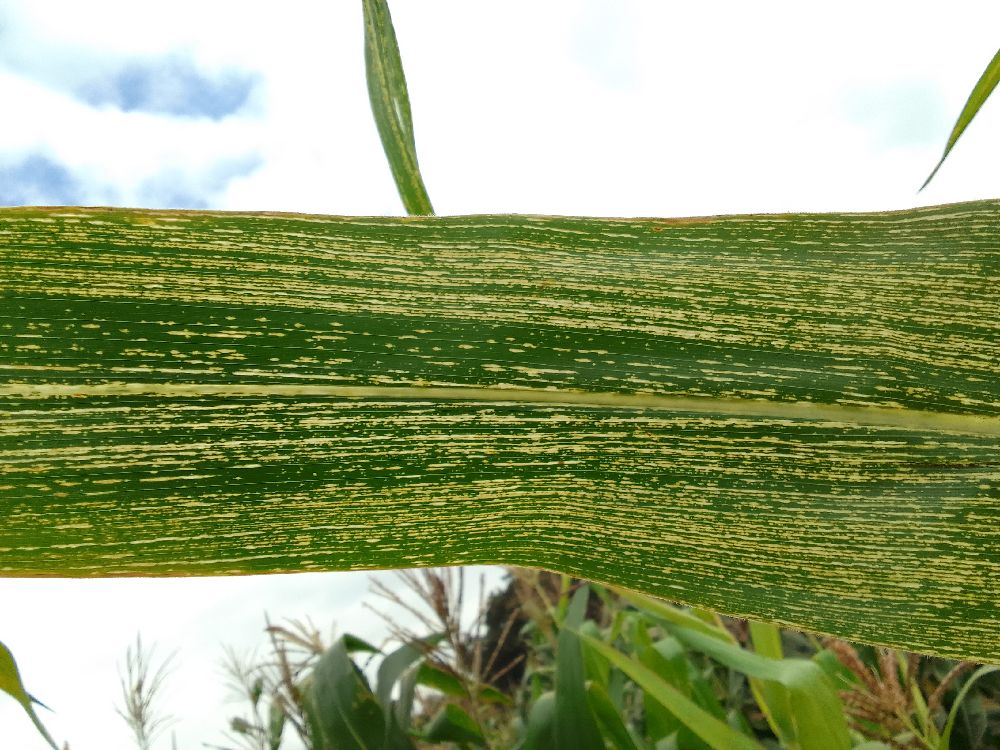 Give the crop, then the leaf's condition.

maize, maize streak virus
